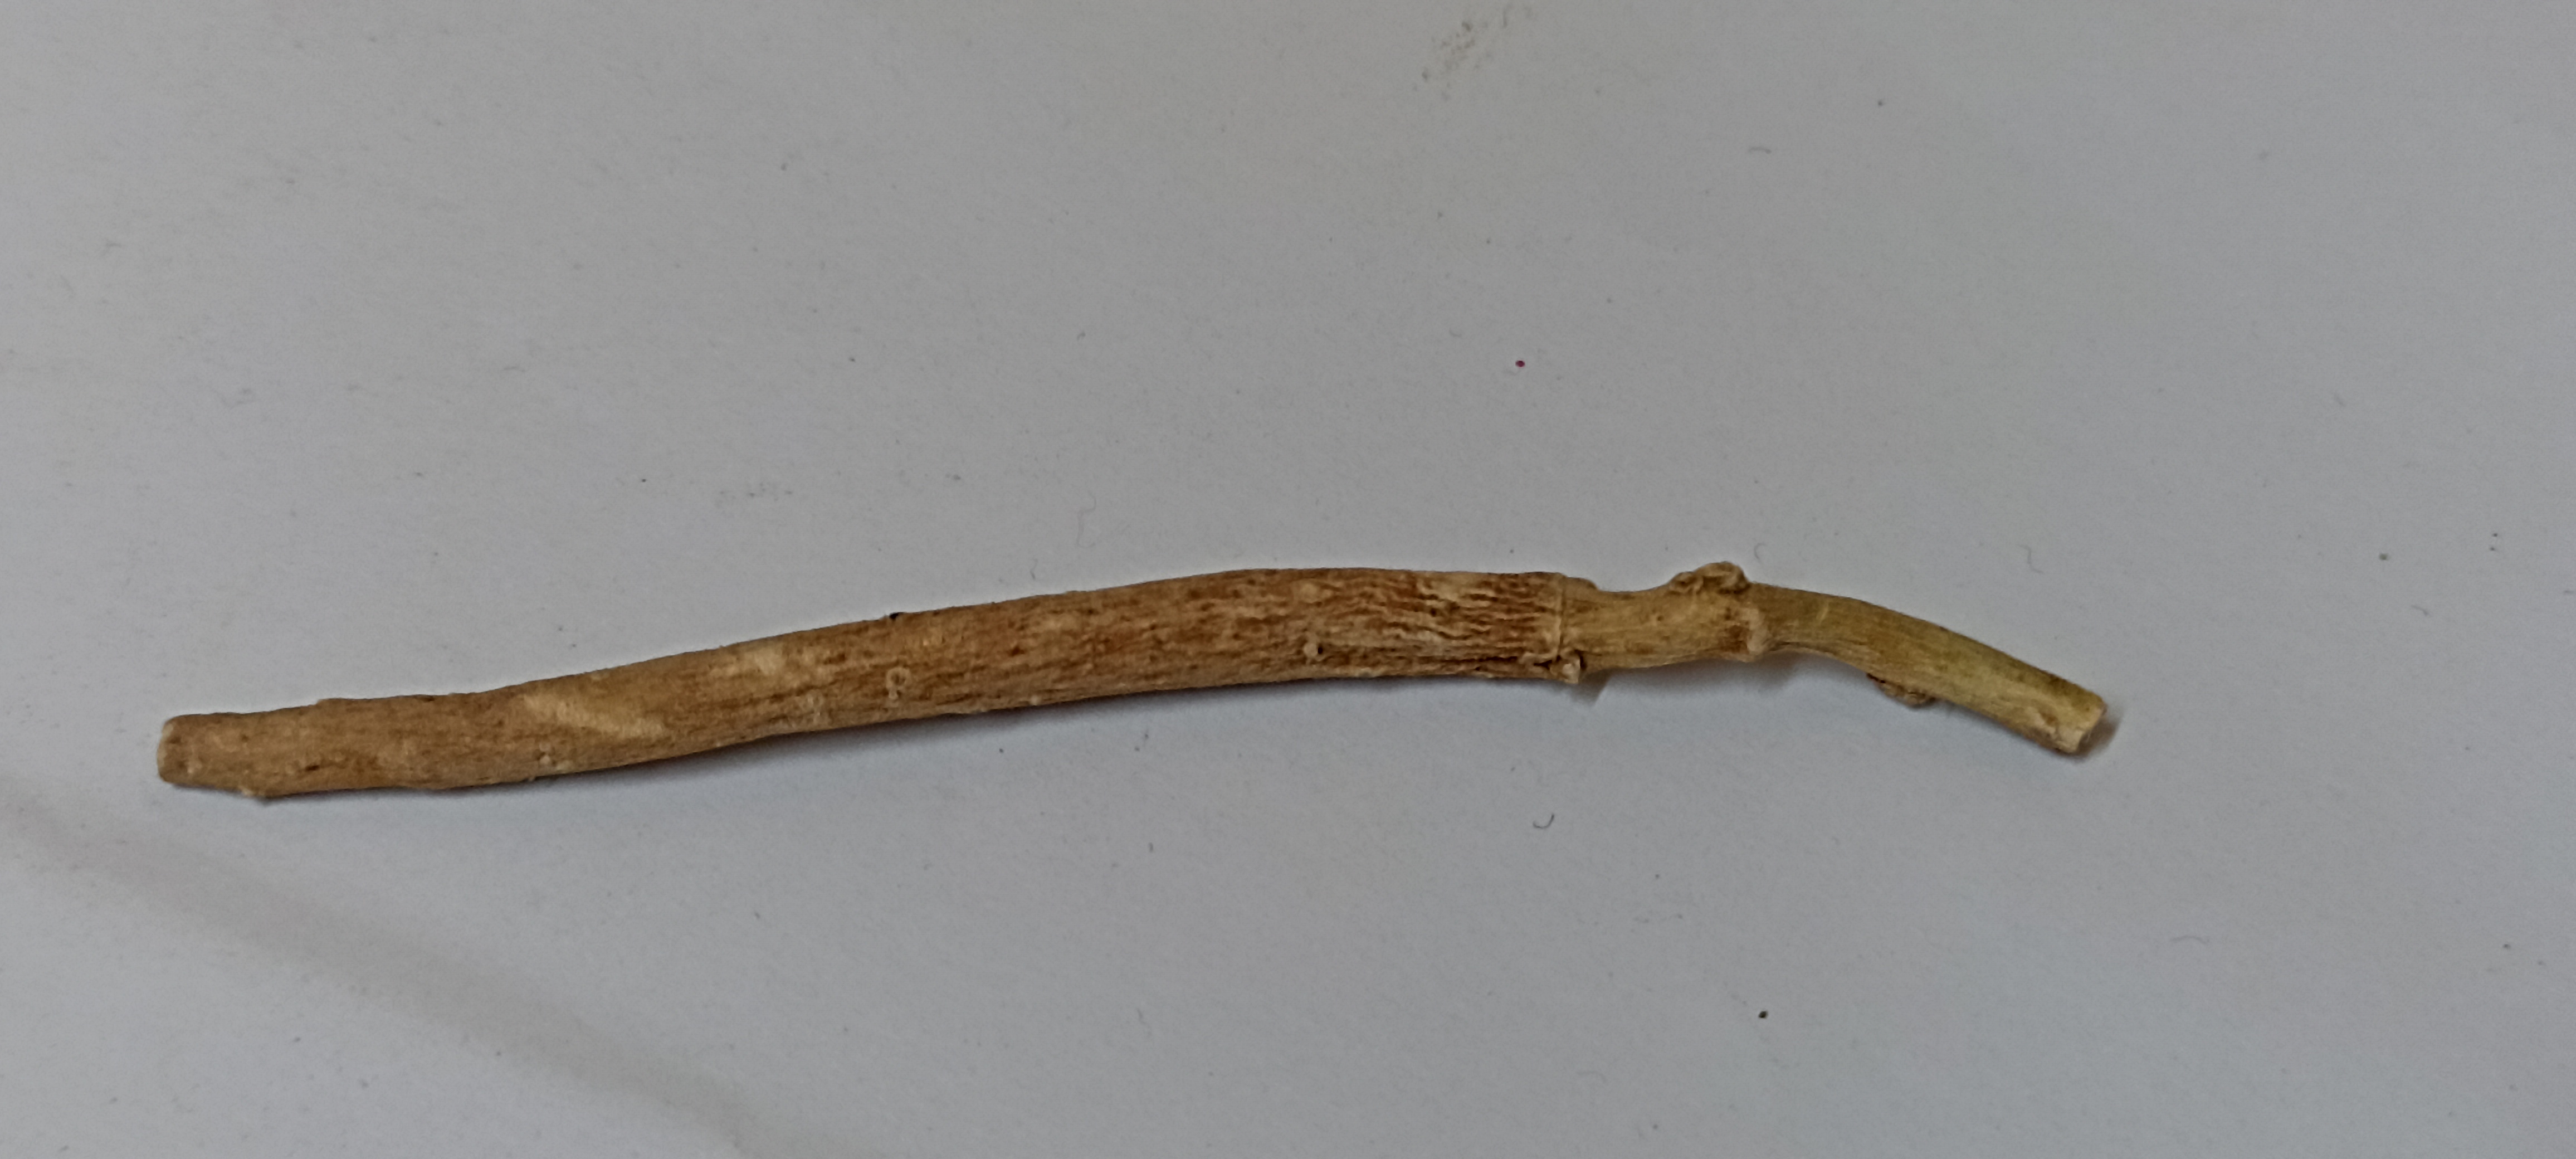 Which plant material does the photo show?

ashwagandha
